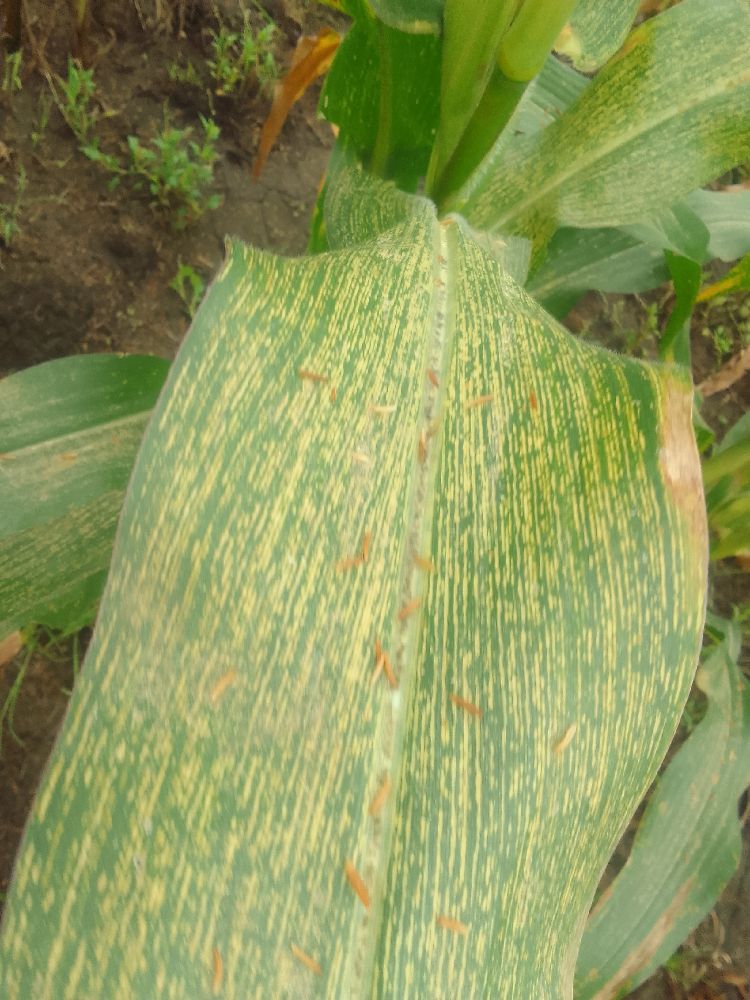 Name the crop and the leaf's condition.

maize, maize streak virus
